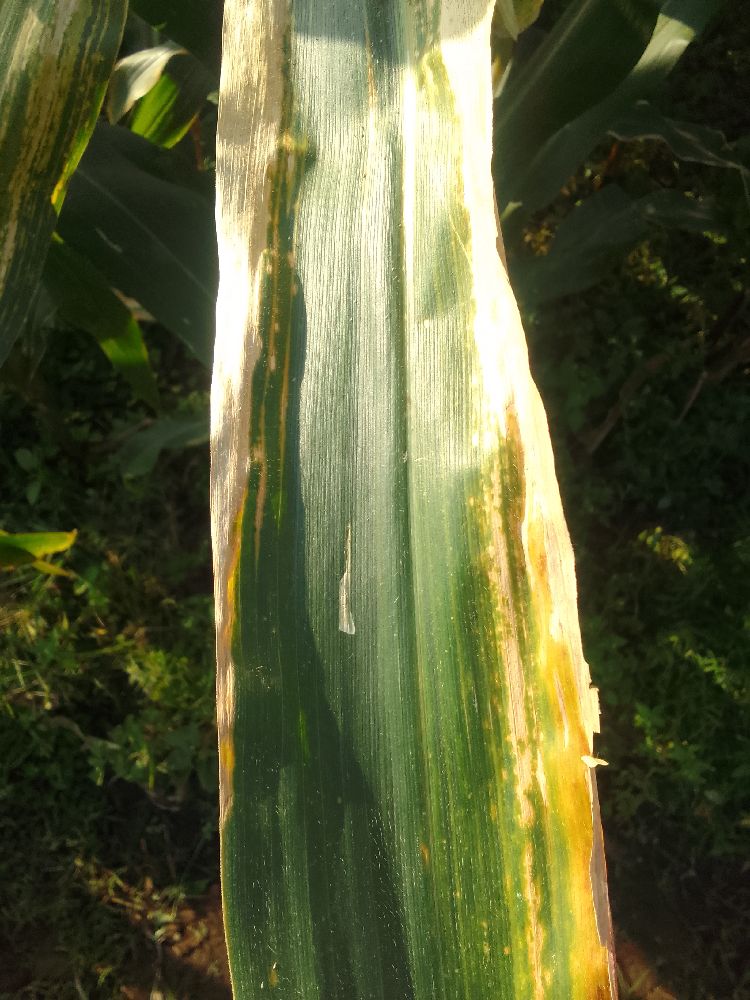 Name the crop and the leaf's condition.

maize, maize lethal necrosis
